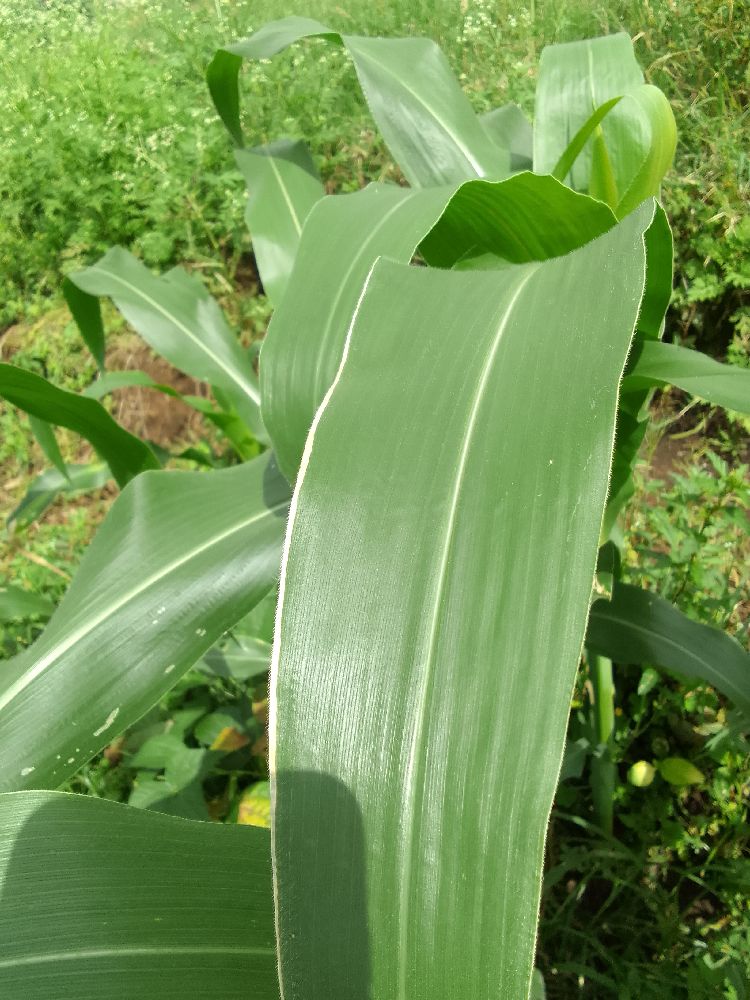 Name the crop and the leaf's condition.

maize, healthy
